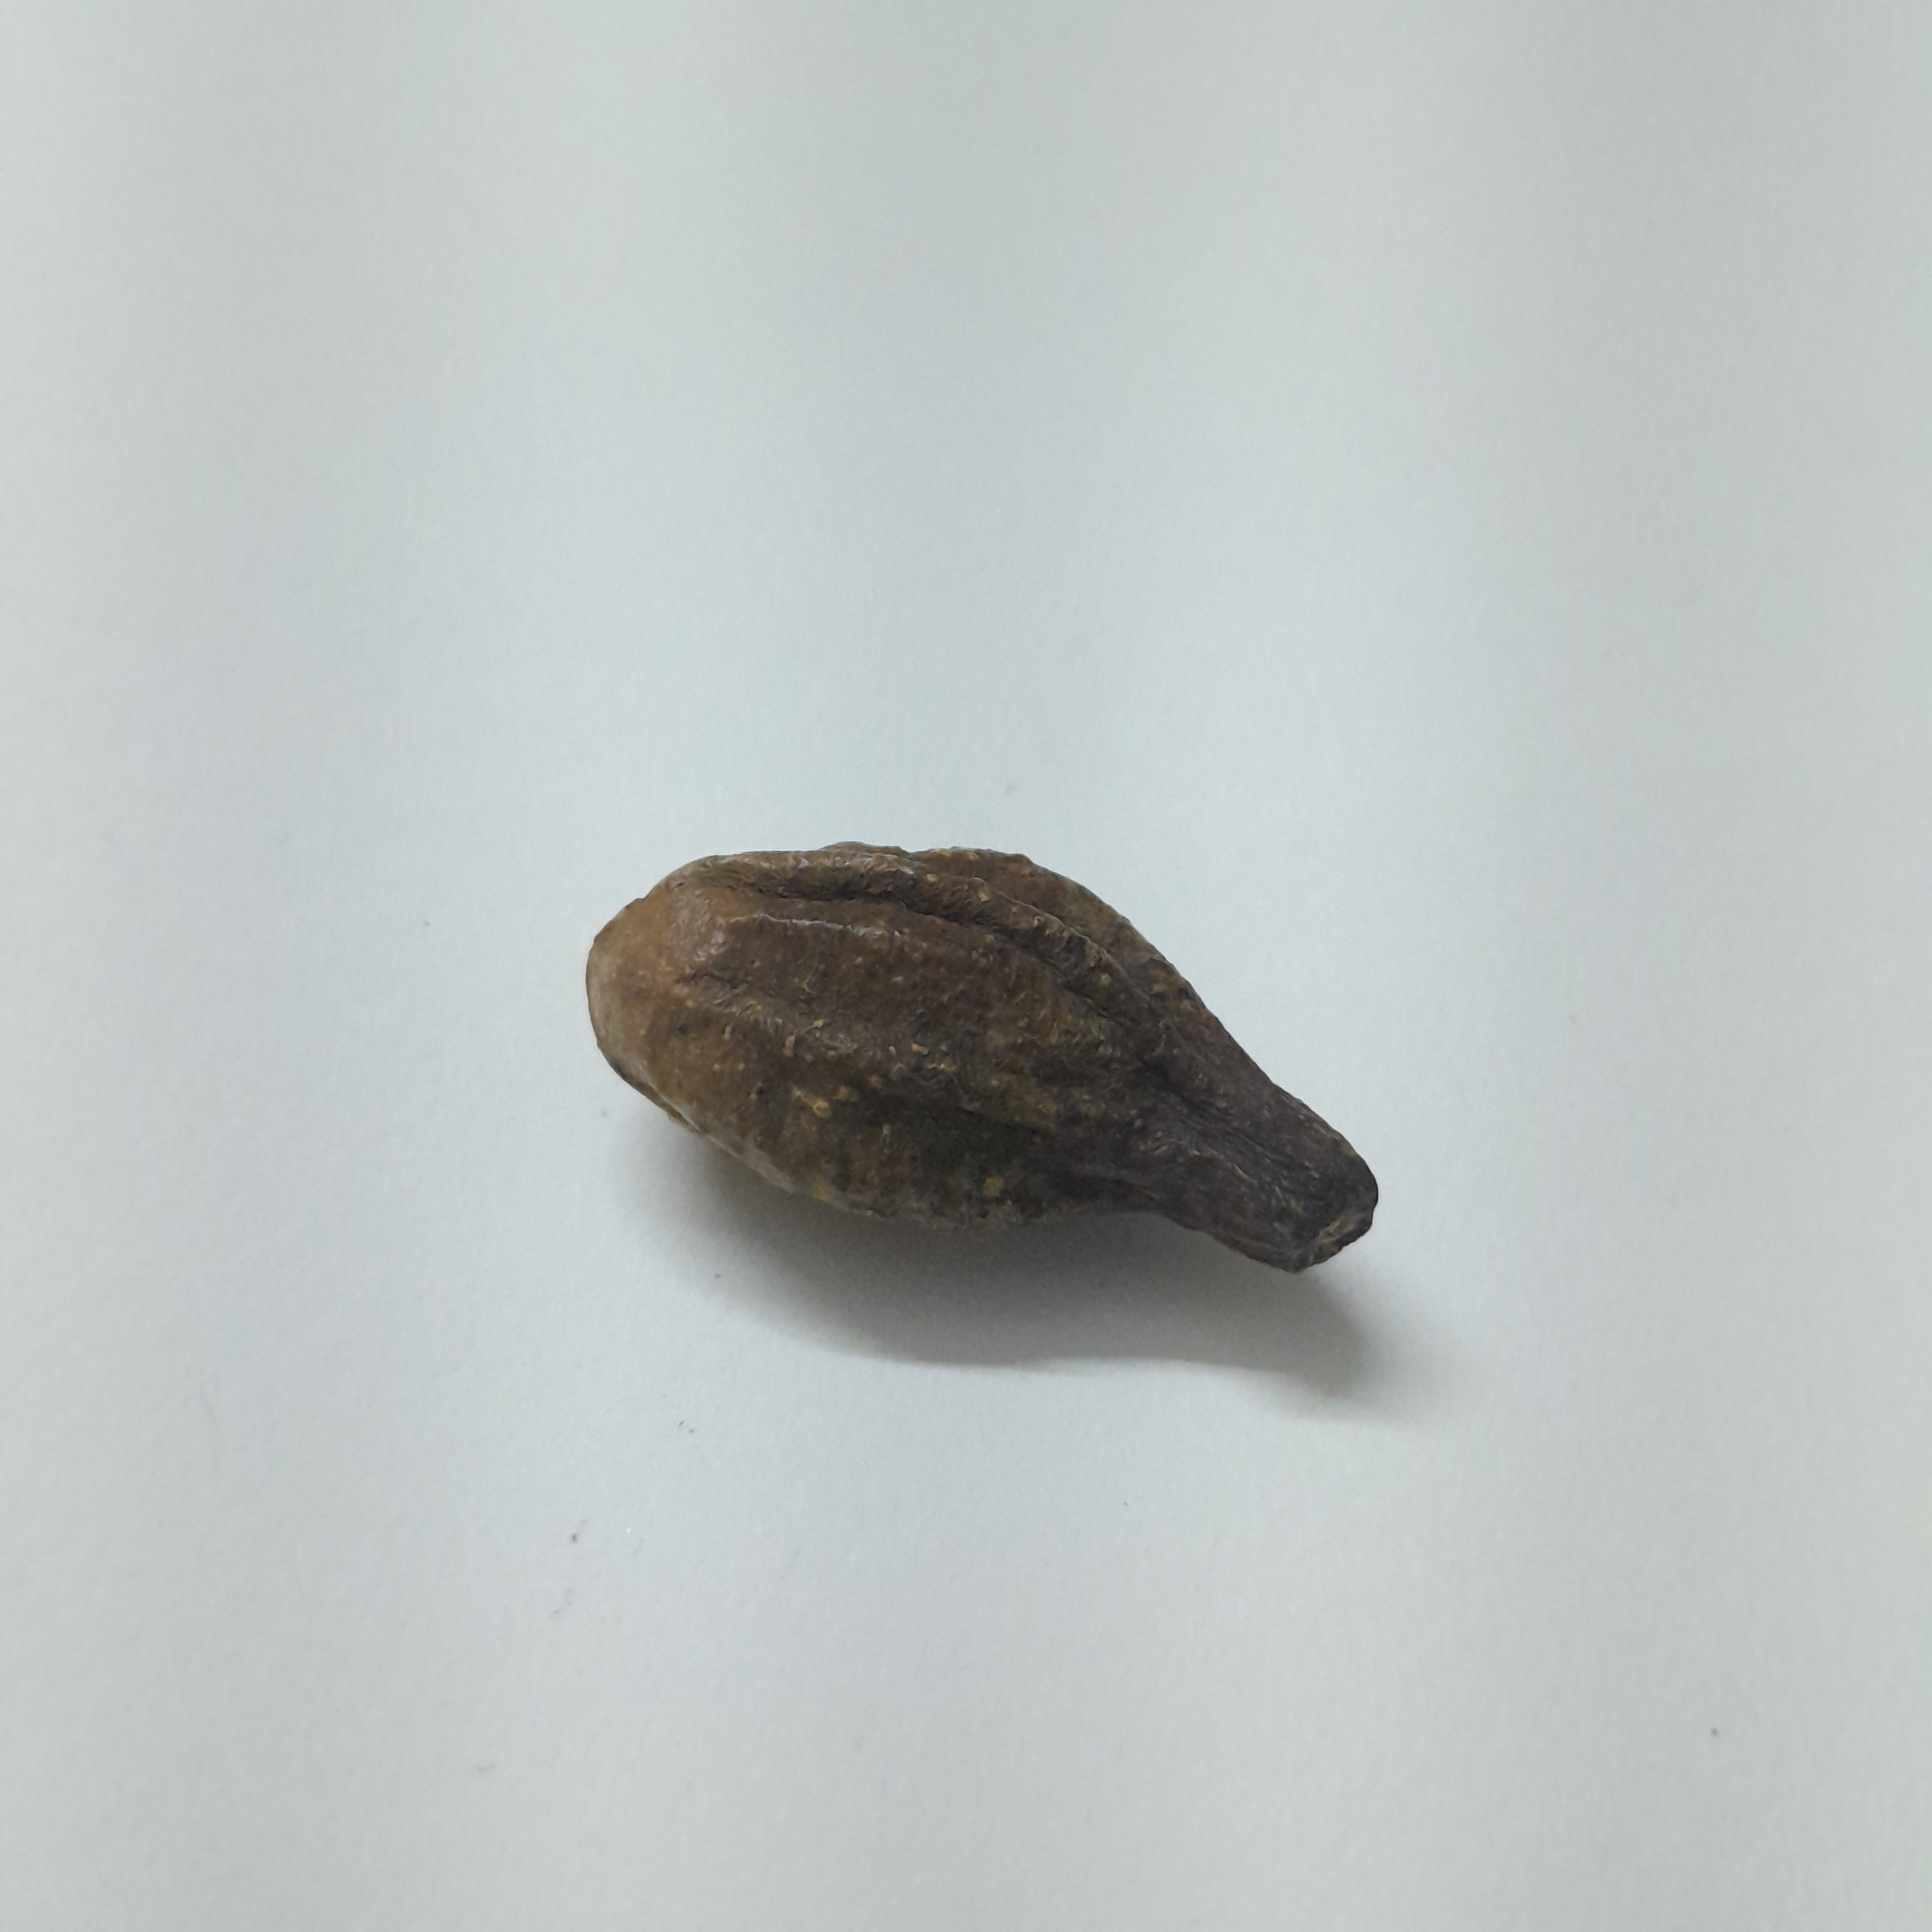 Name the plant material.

hirdaa
